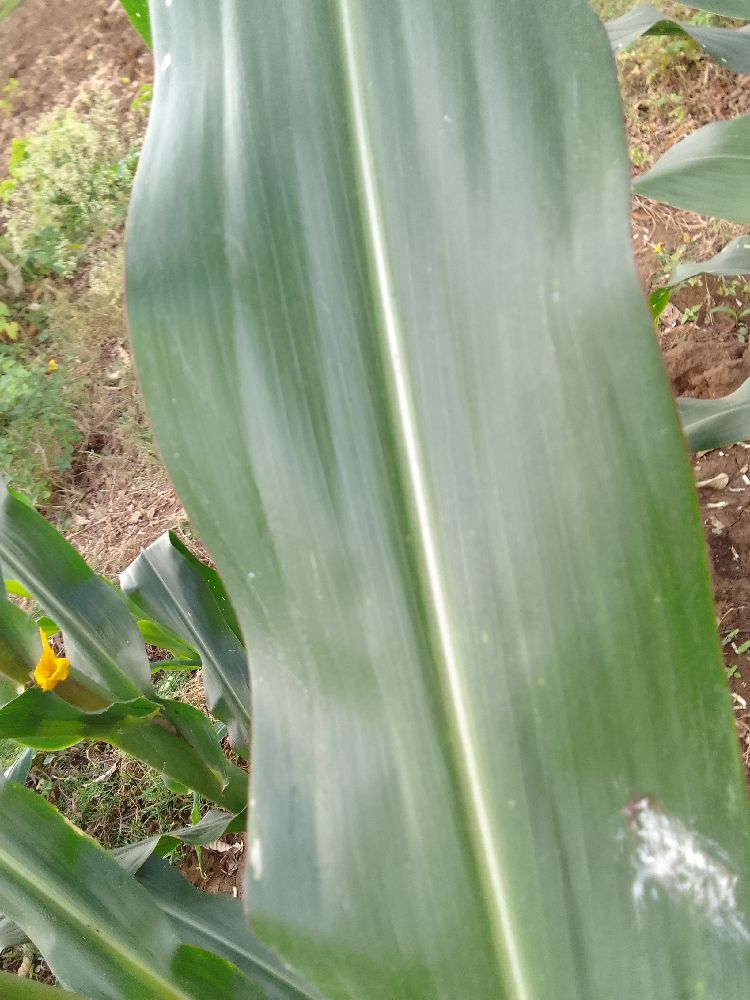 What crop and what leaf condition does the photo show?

maize, healthy
